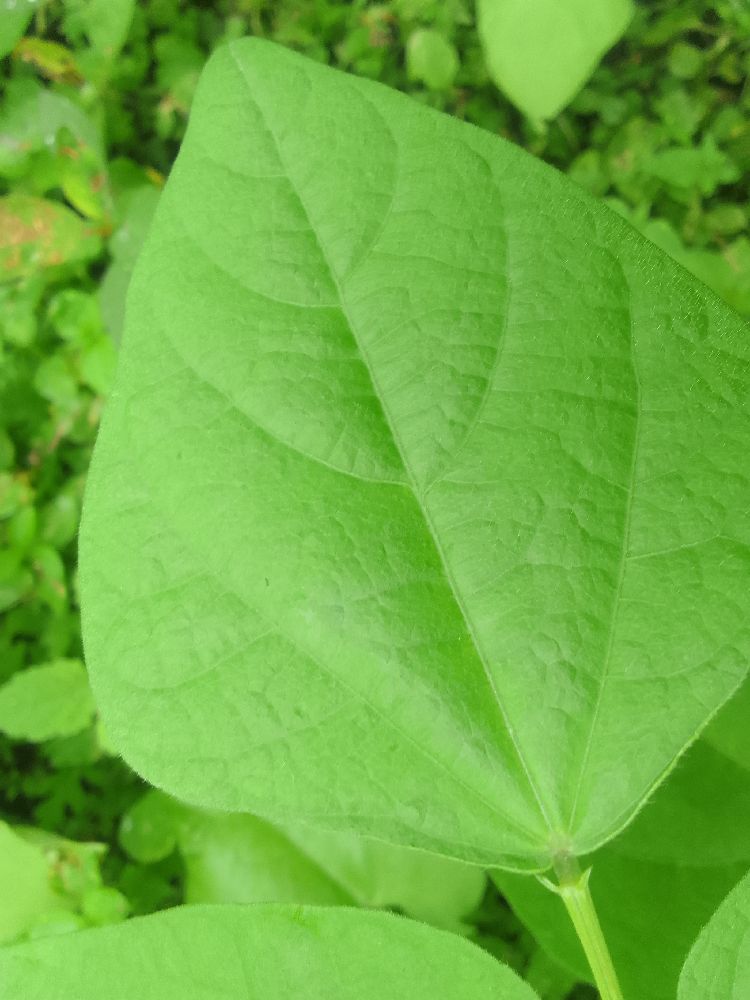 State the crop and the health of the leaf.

common bean, healthy
